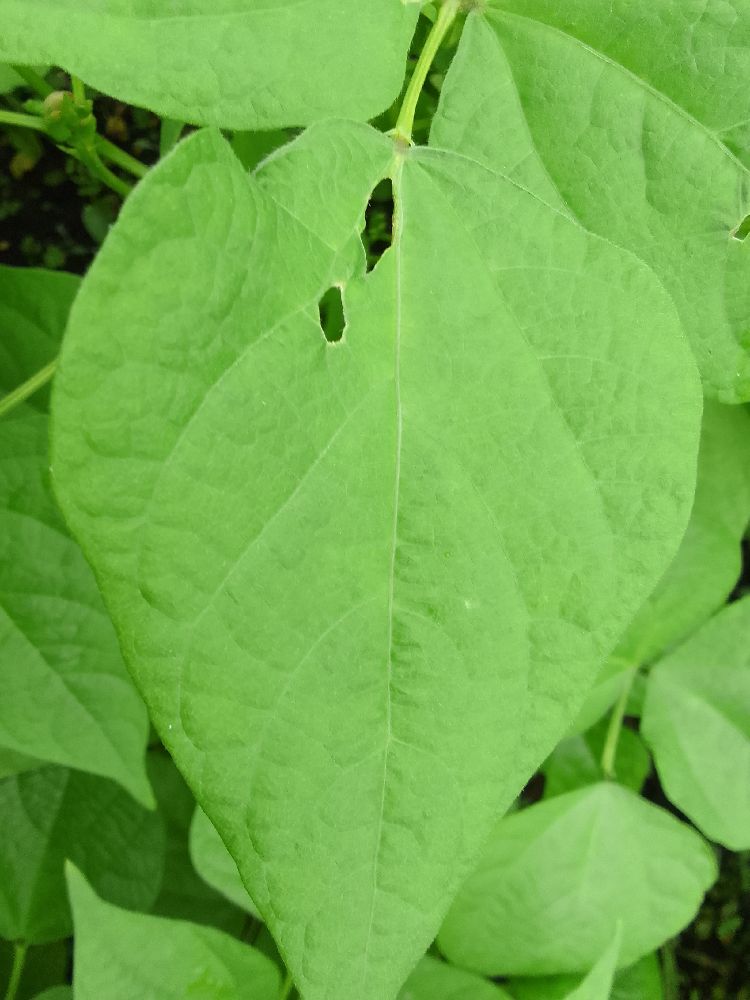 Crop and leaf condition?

common bean, healthy
